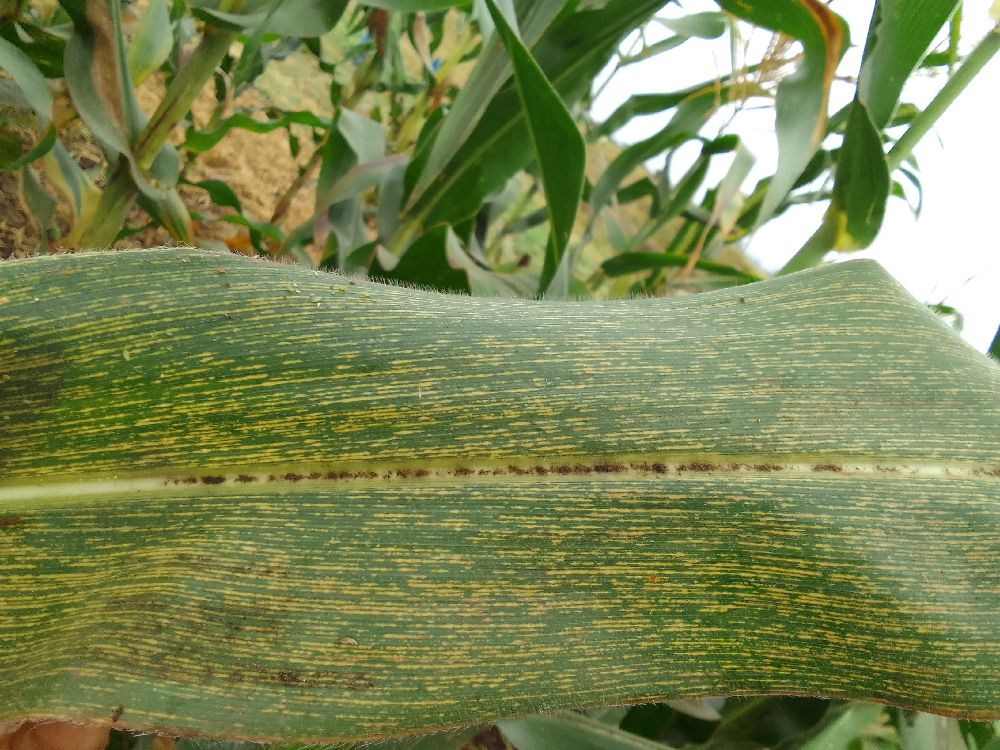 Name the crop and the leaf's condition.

maize, maize streak virus
